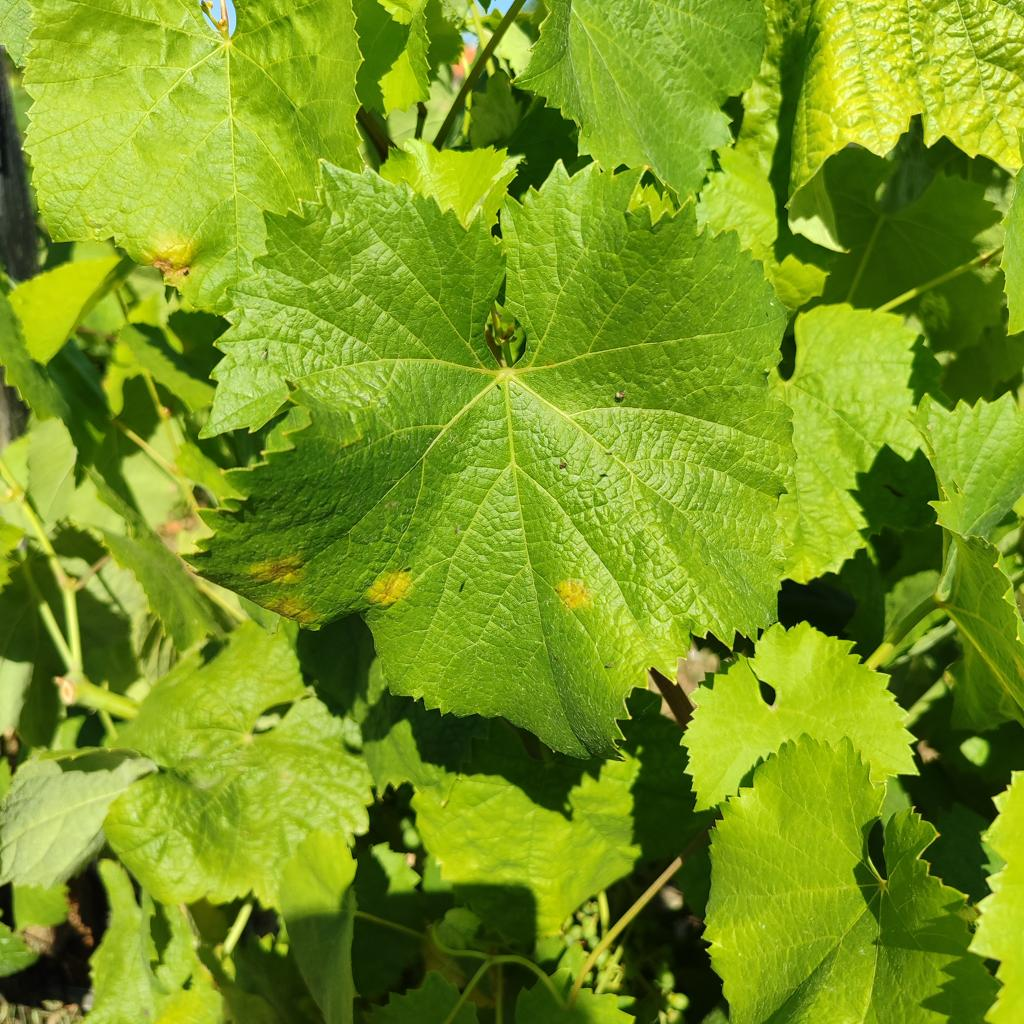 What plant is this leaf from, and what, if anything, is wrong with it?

grapevine, downy mildew
